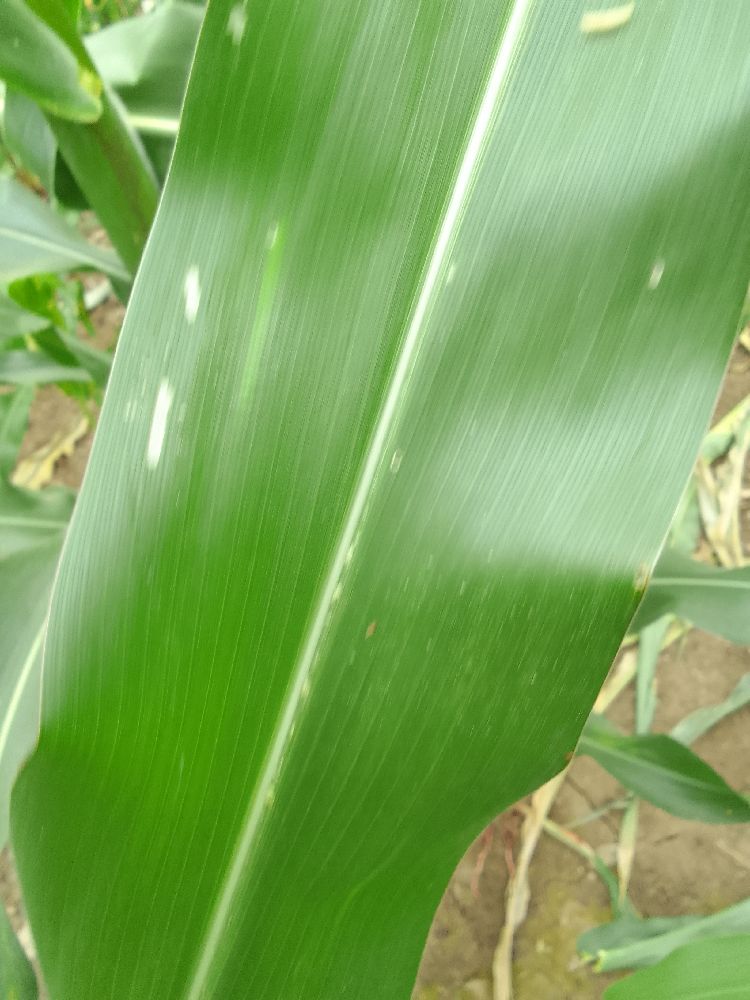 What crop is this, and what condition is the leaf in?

maize, healthy
